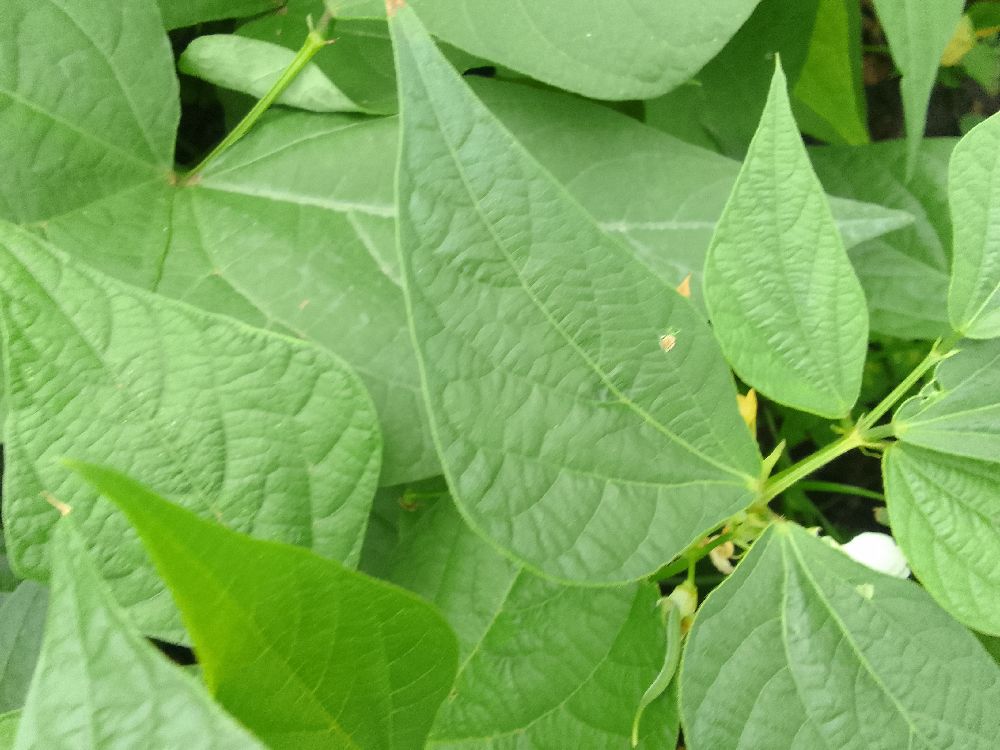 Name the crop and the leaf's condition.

common bean, healthy
